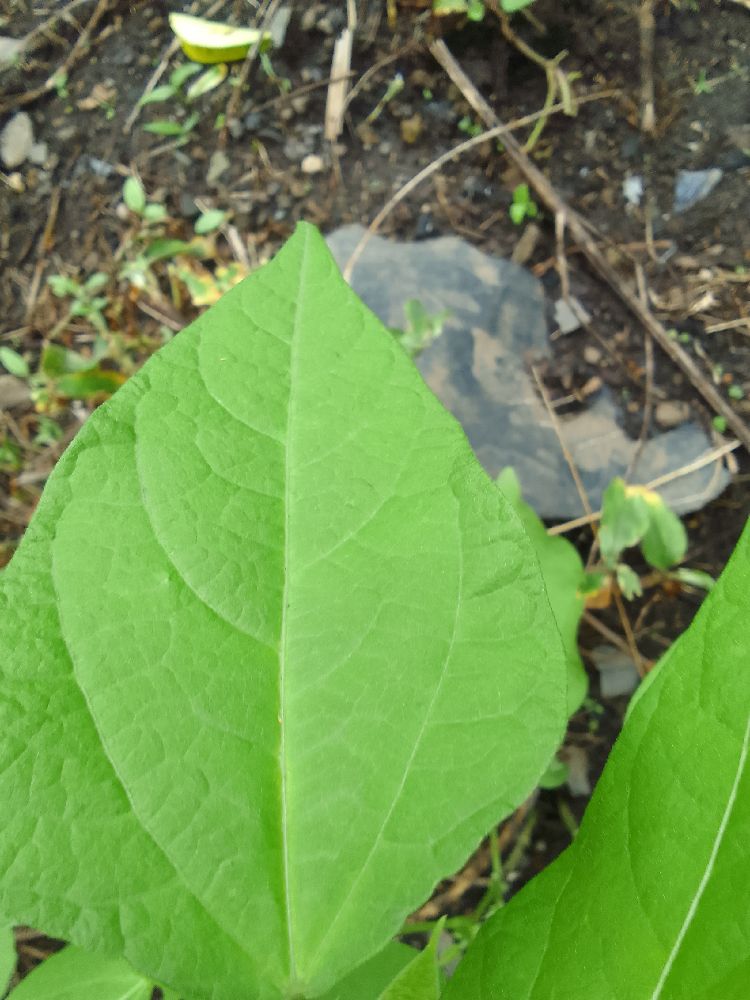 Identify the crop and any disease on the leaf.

common bean, healthy
